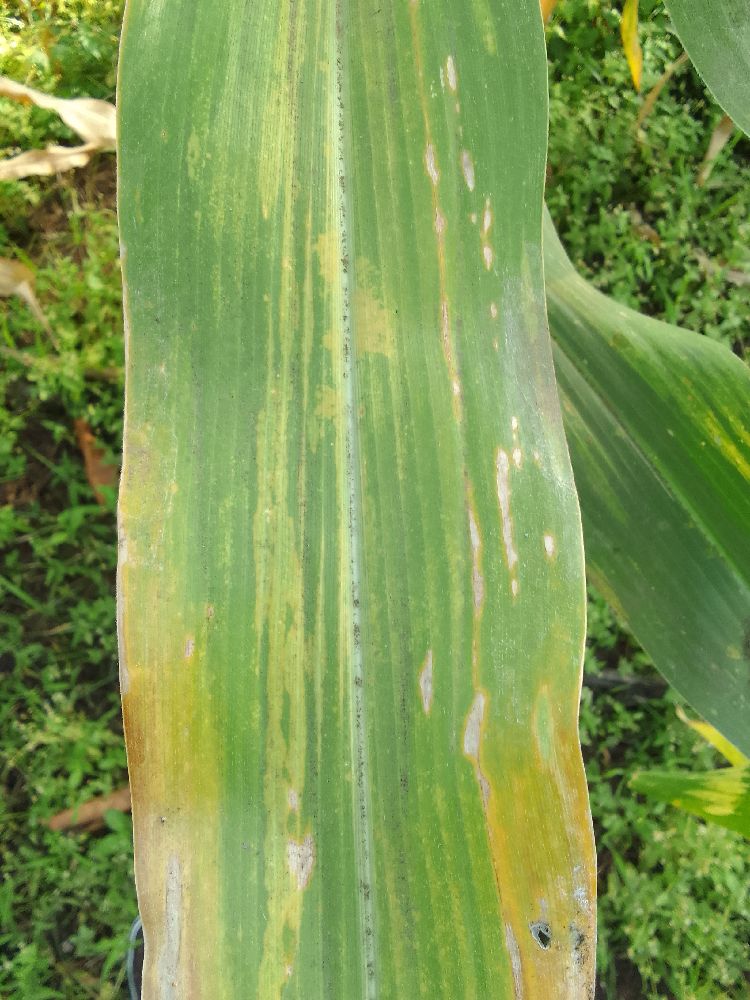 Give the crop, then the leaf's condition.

maize, maize lethal necrosis
